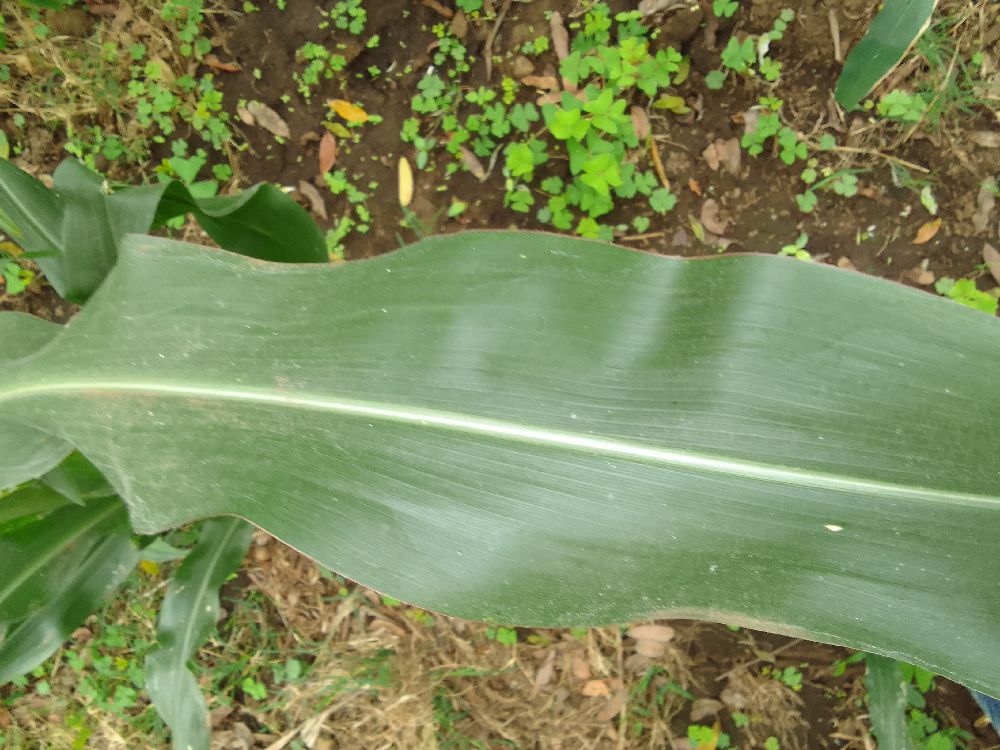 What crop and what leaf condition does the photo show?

maize, healthy
